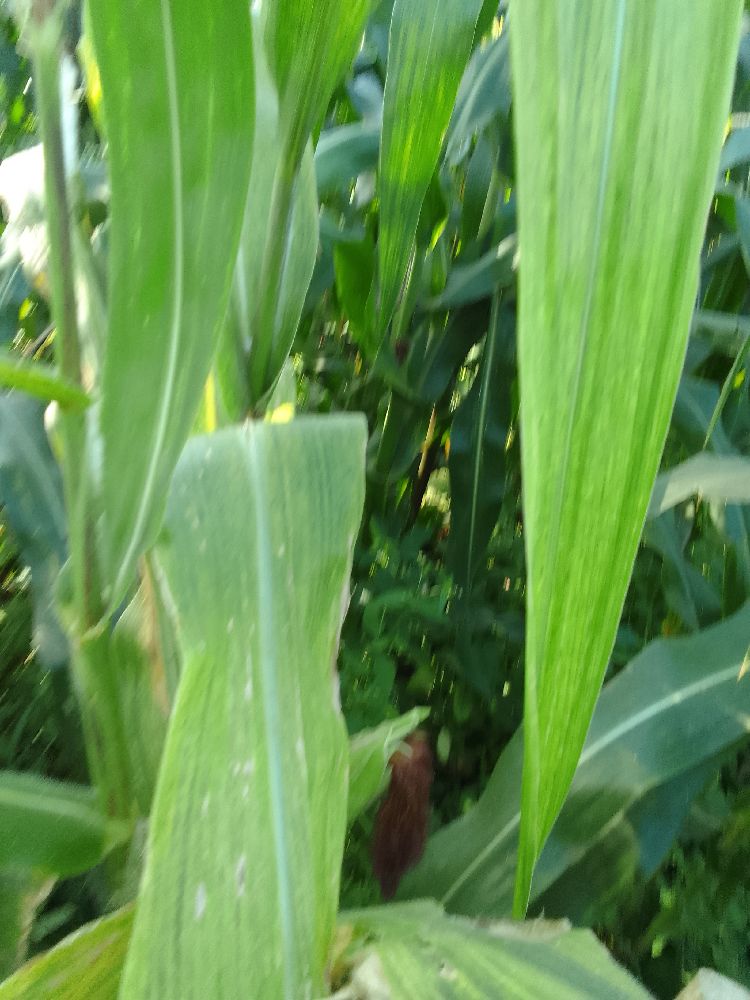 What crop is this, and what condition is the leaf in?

maize, maize lethal necrosis
